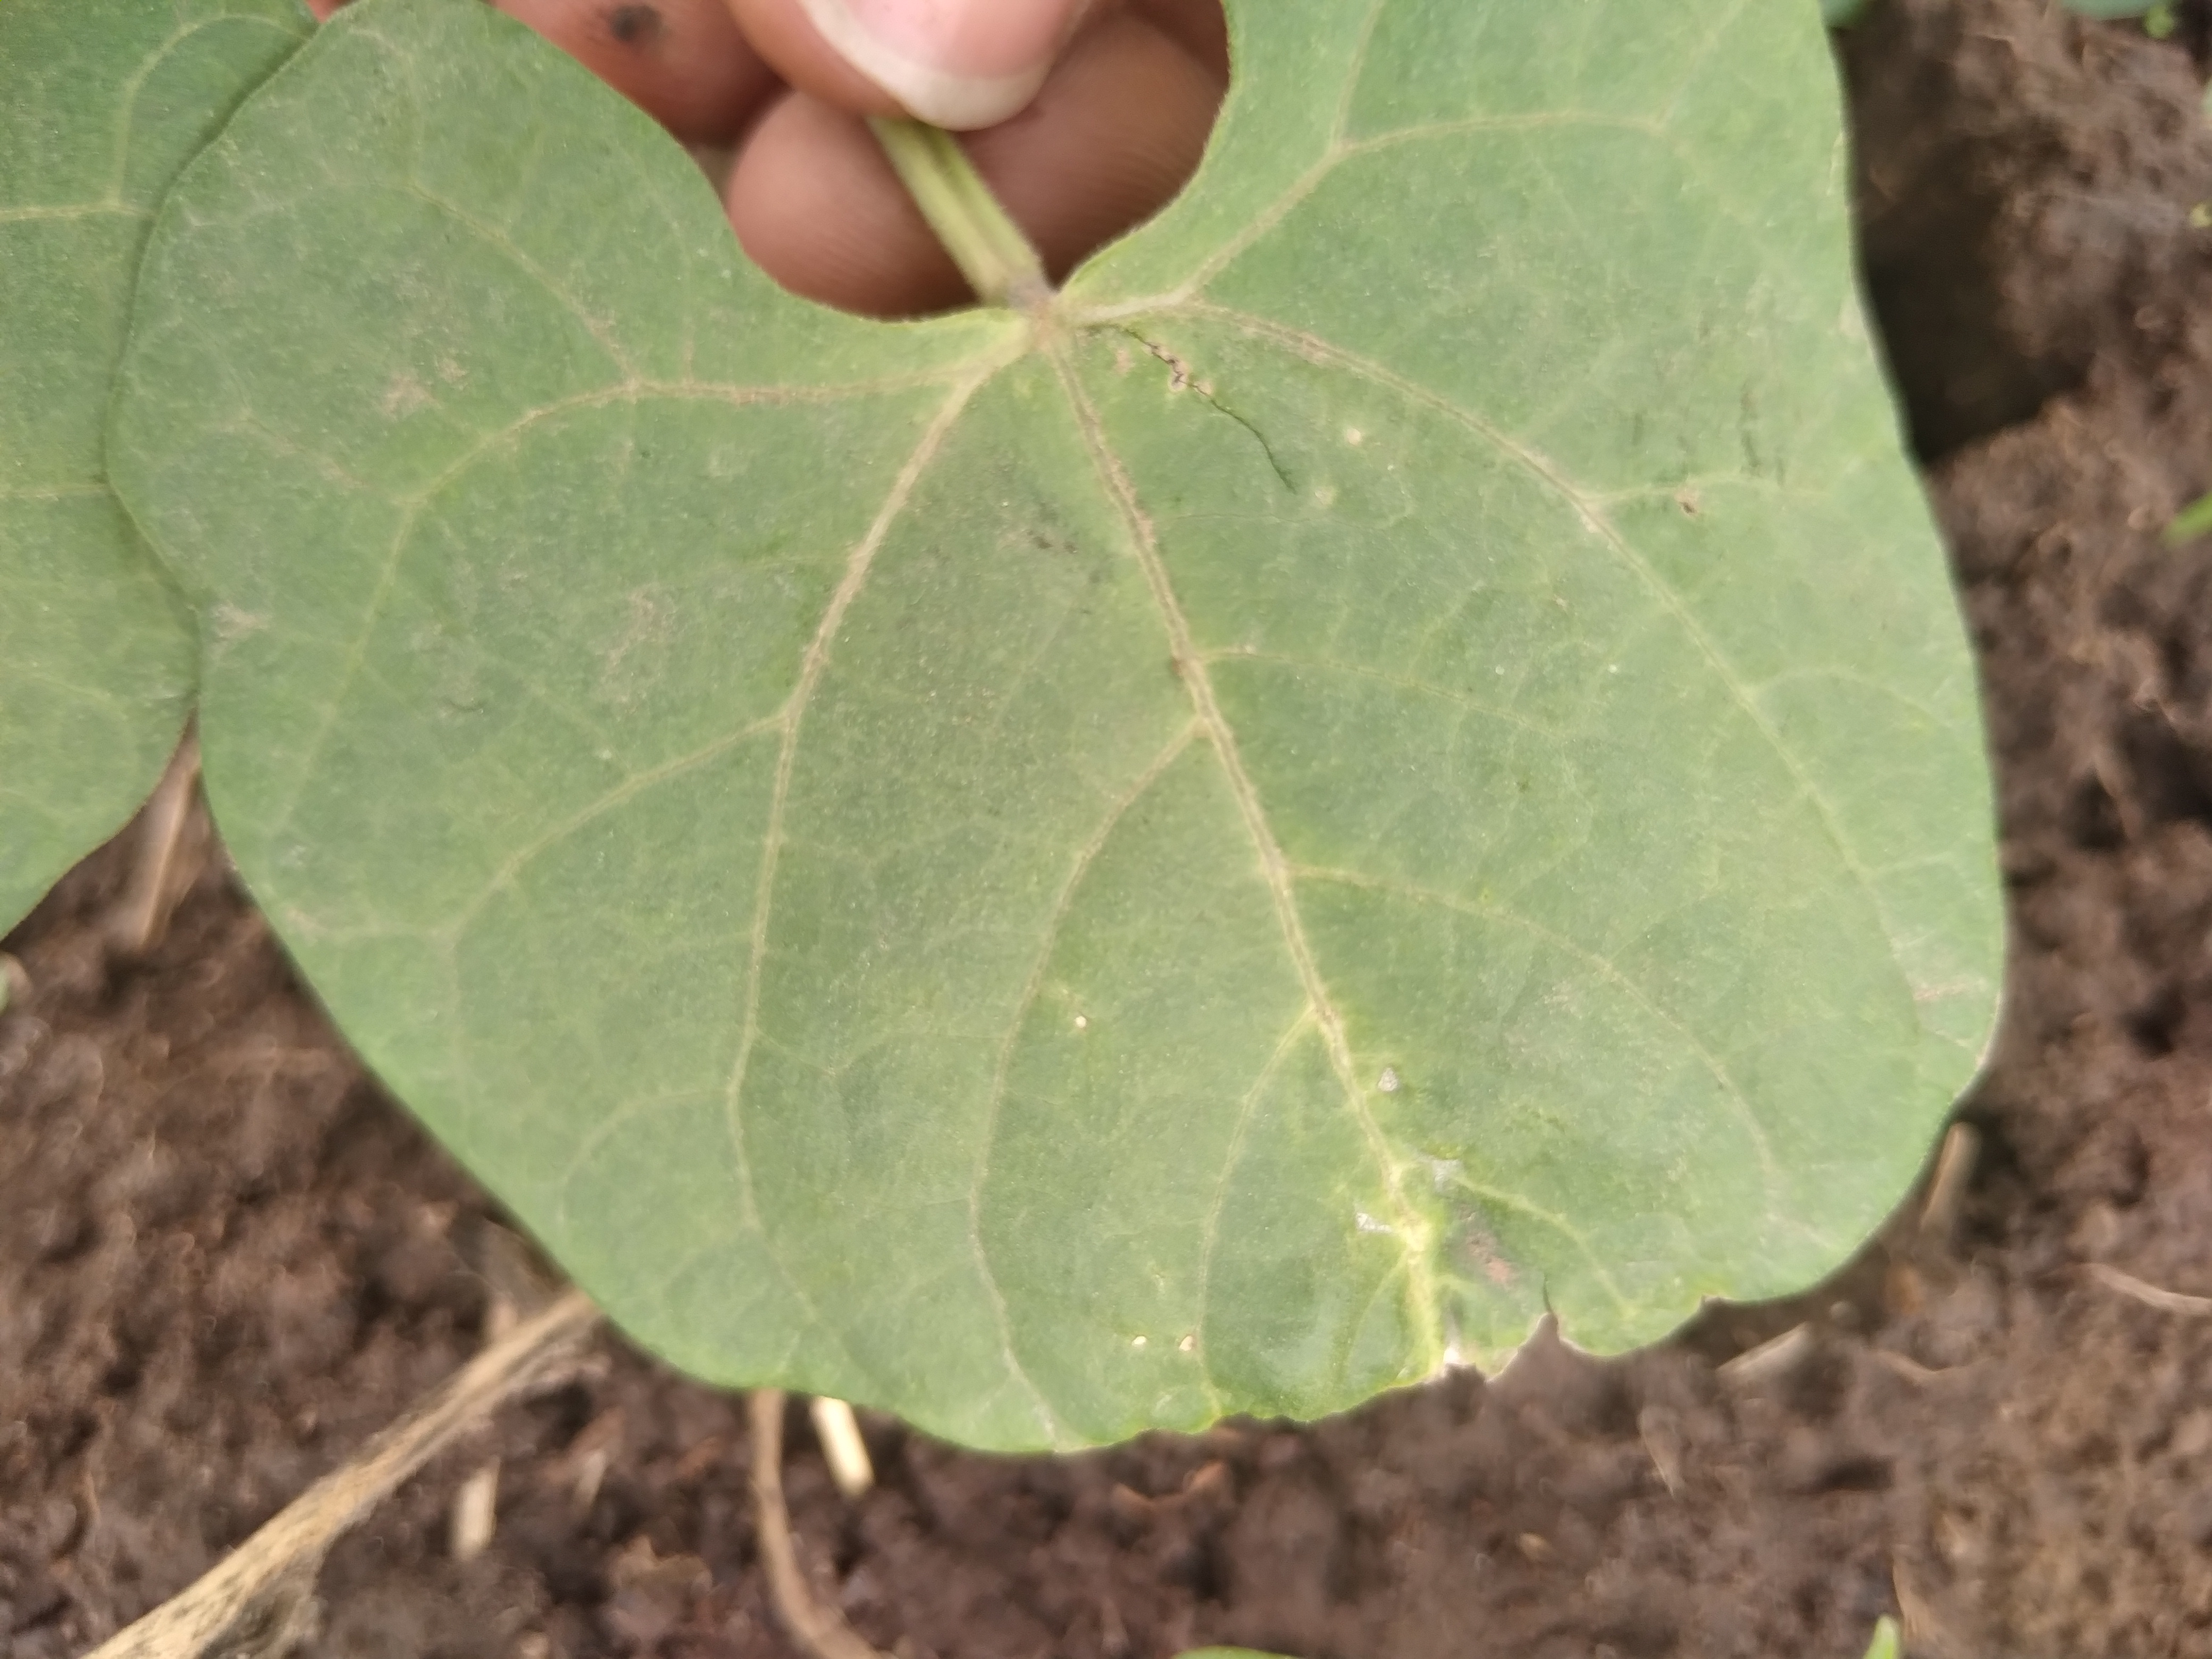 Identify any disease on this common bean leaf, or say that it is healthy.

healthy
